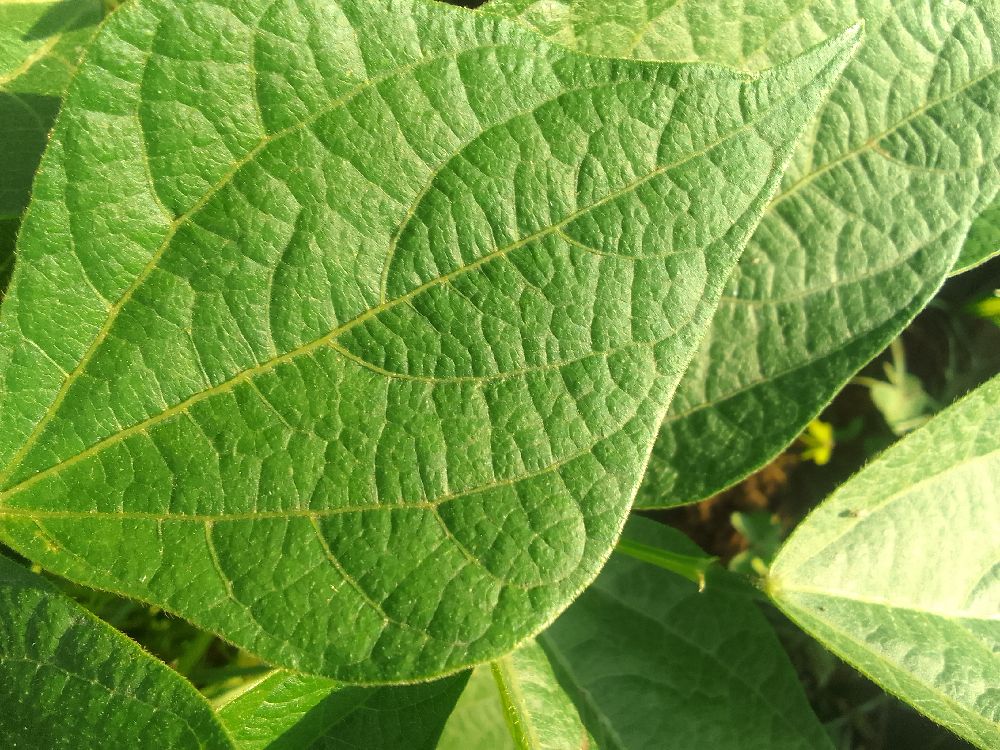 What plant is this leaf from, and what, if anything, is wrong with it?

common bean, healthy
